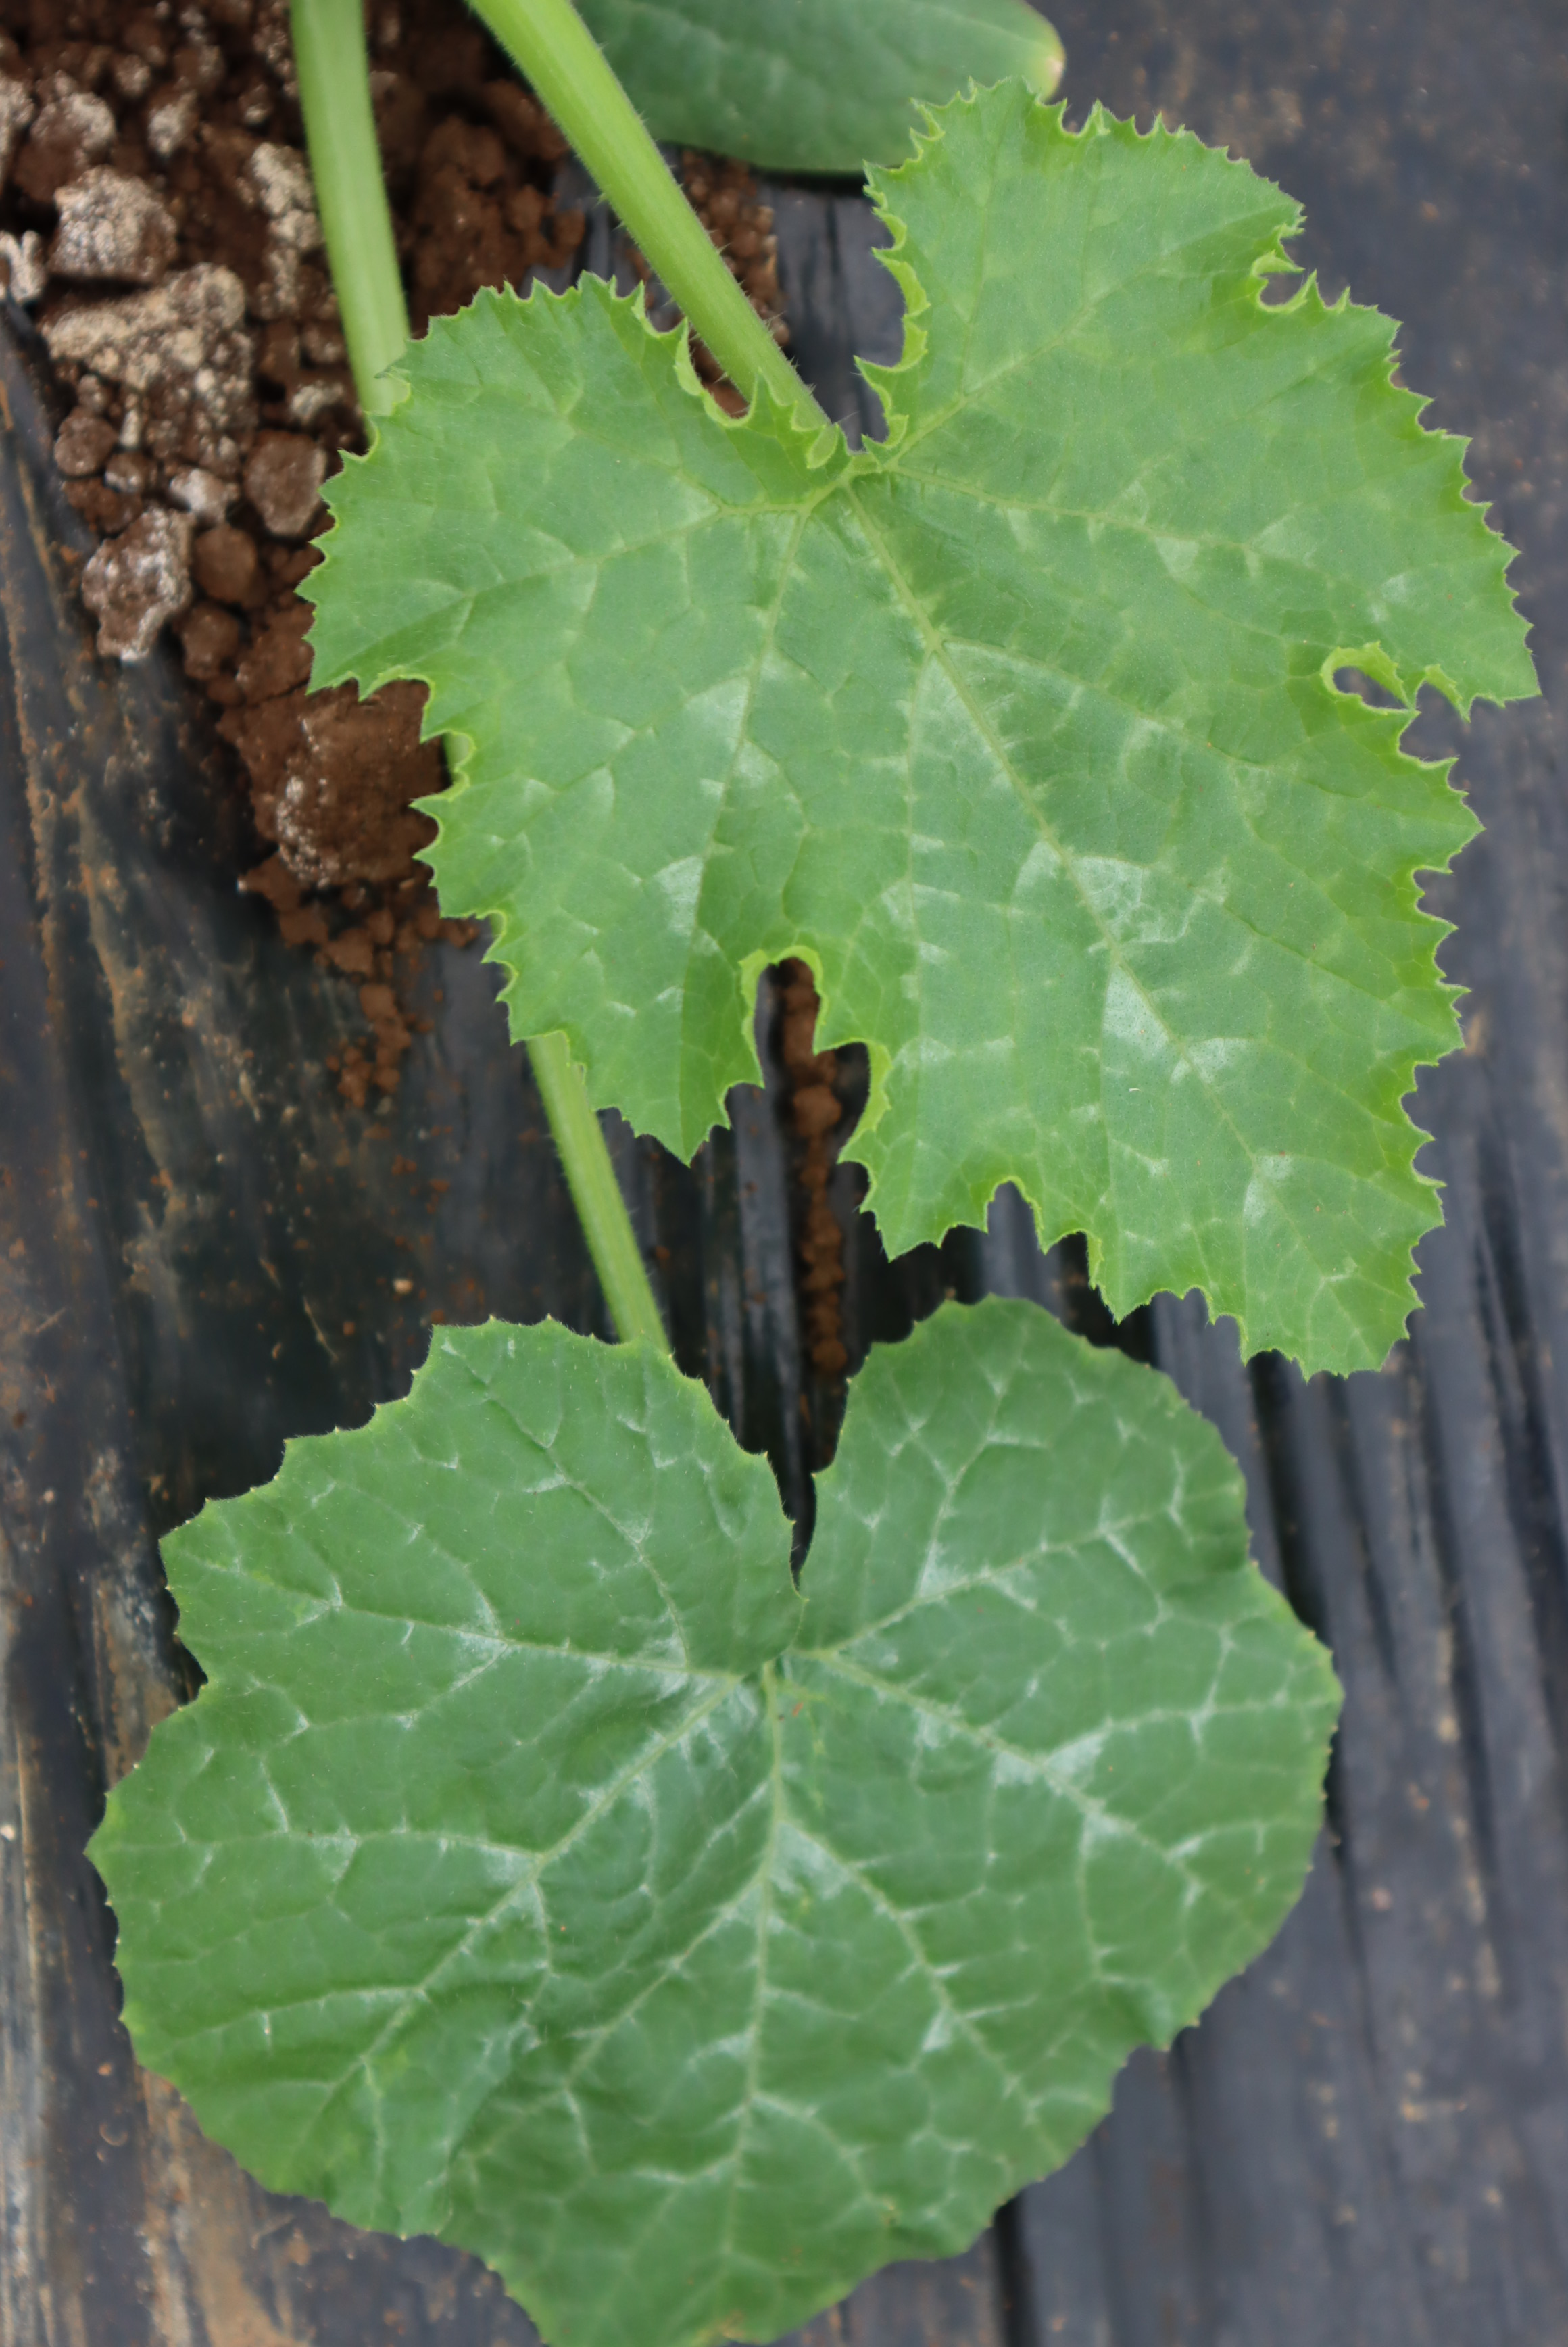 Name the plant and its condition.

zucchini, healthy
